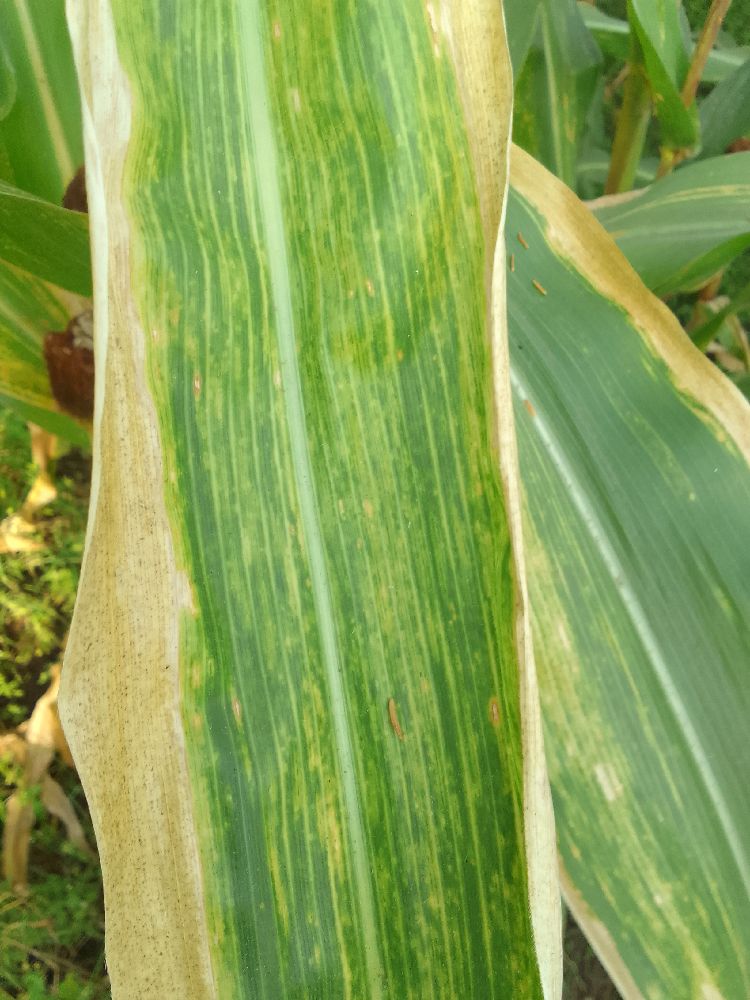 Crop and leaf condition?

maize, maize lethal necrosis
